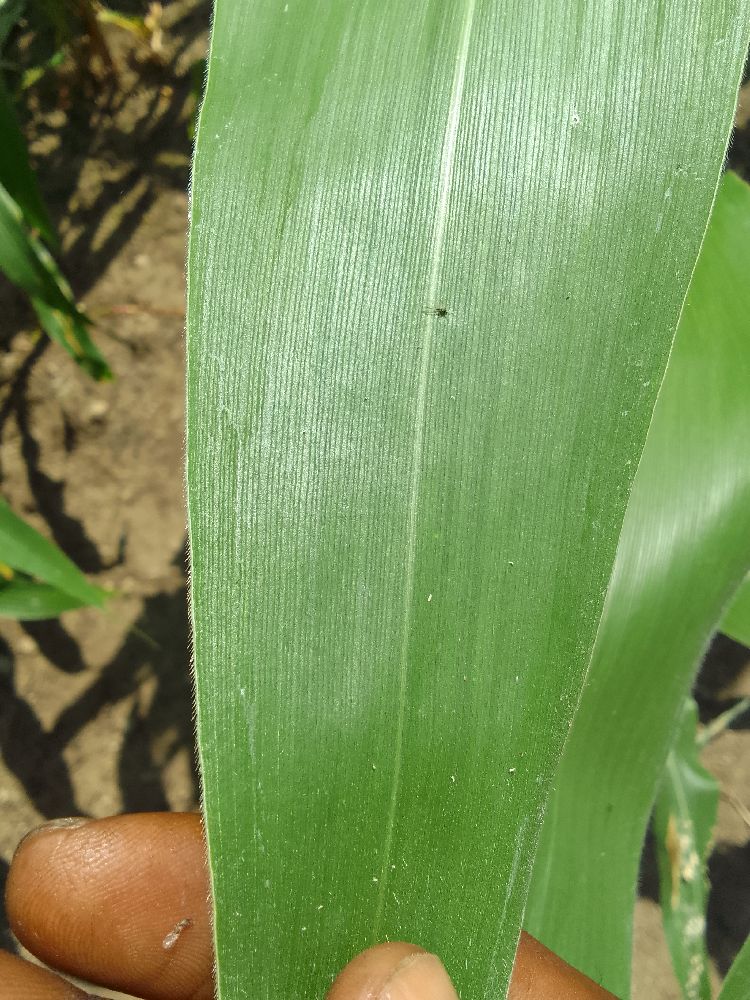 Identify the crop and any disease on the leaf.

maize, healthy
